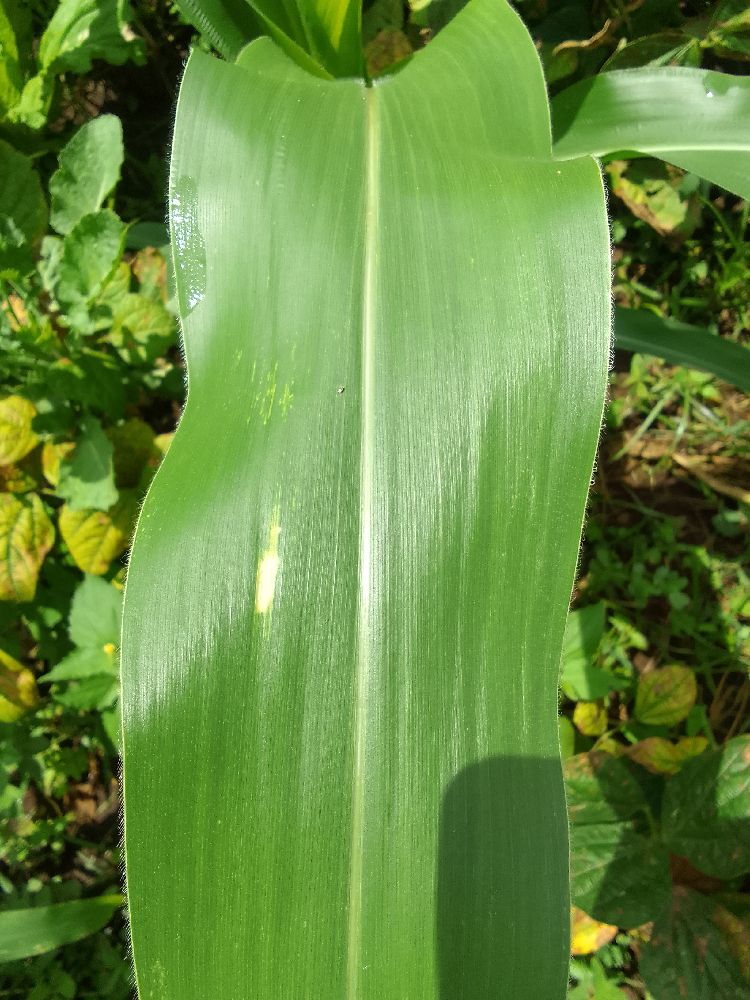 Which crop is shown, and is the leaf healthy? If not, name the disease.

maize, healthy
